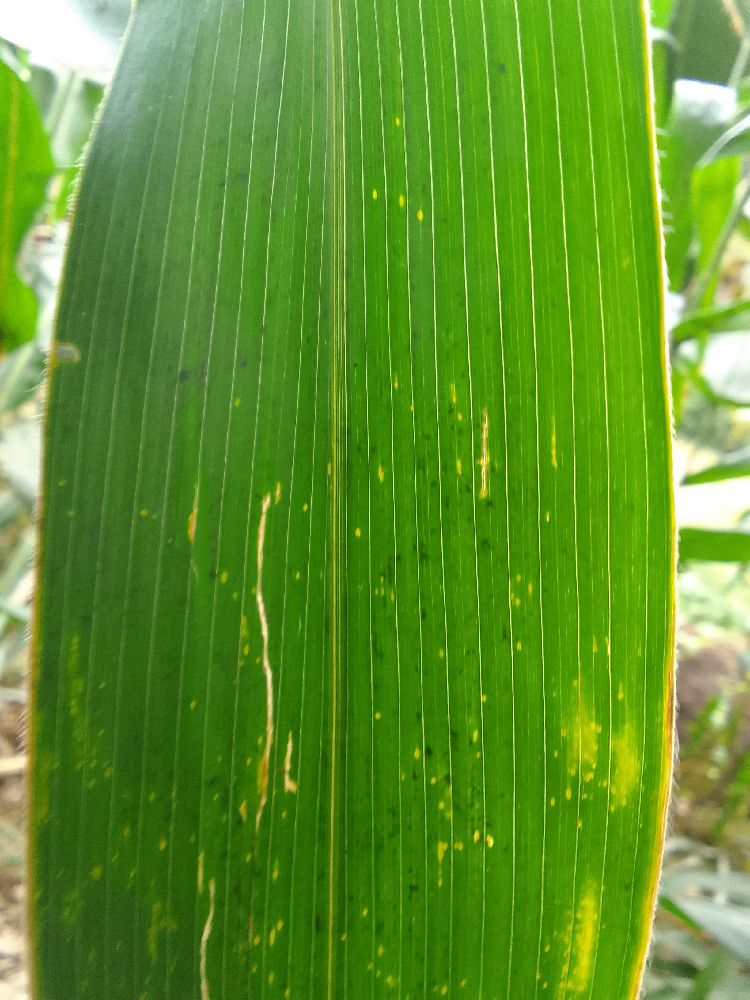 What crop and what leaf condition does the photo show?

maize, healthy
